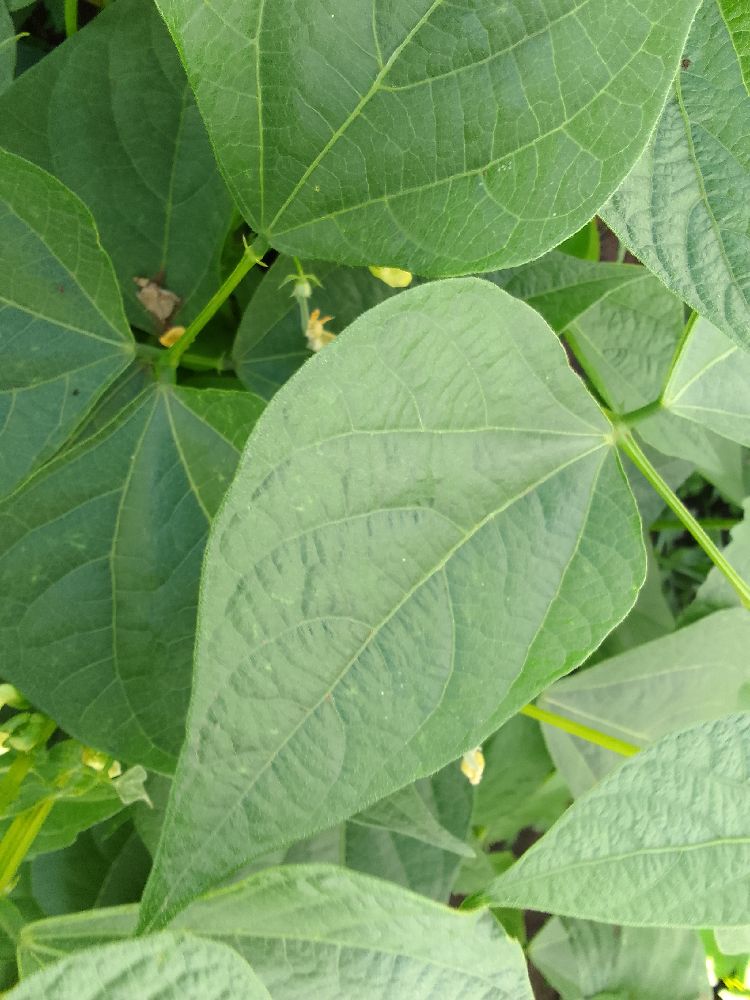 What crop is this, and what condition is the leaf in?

common bean, healthy
